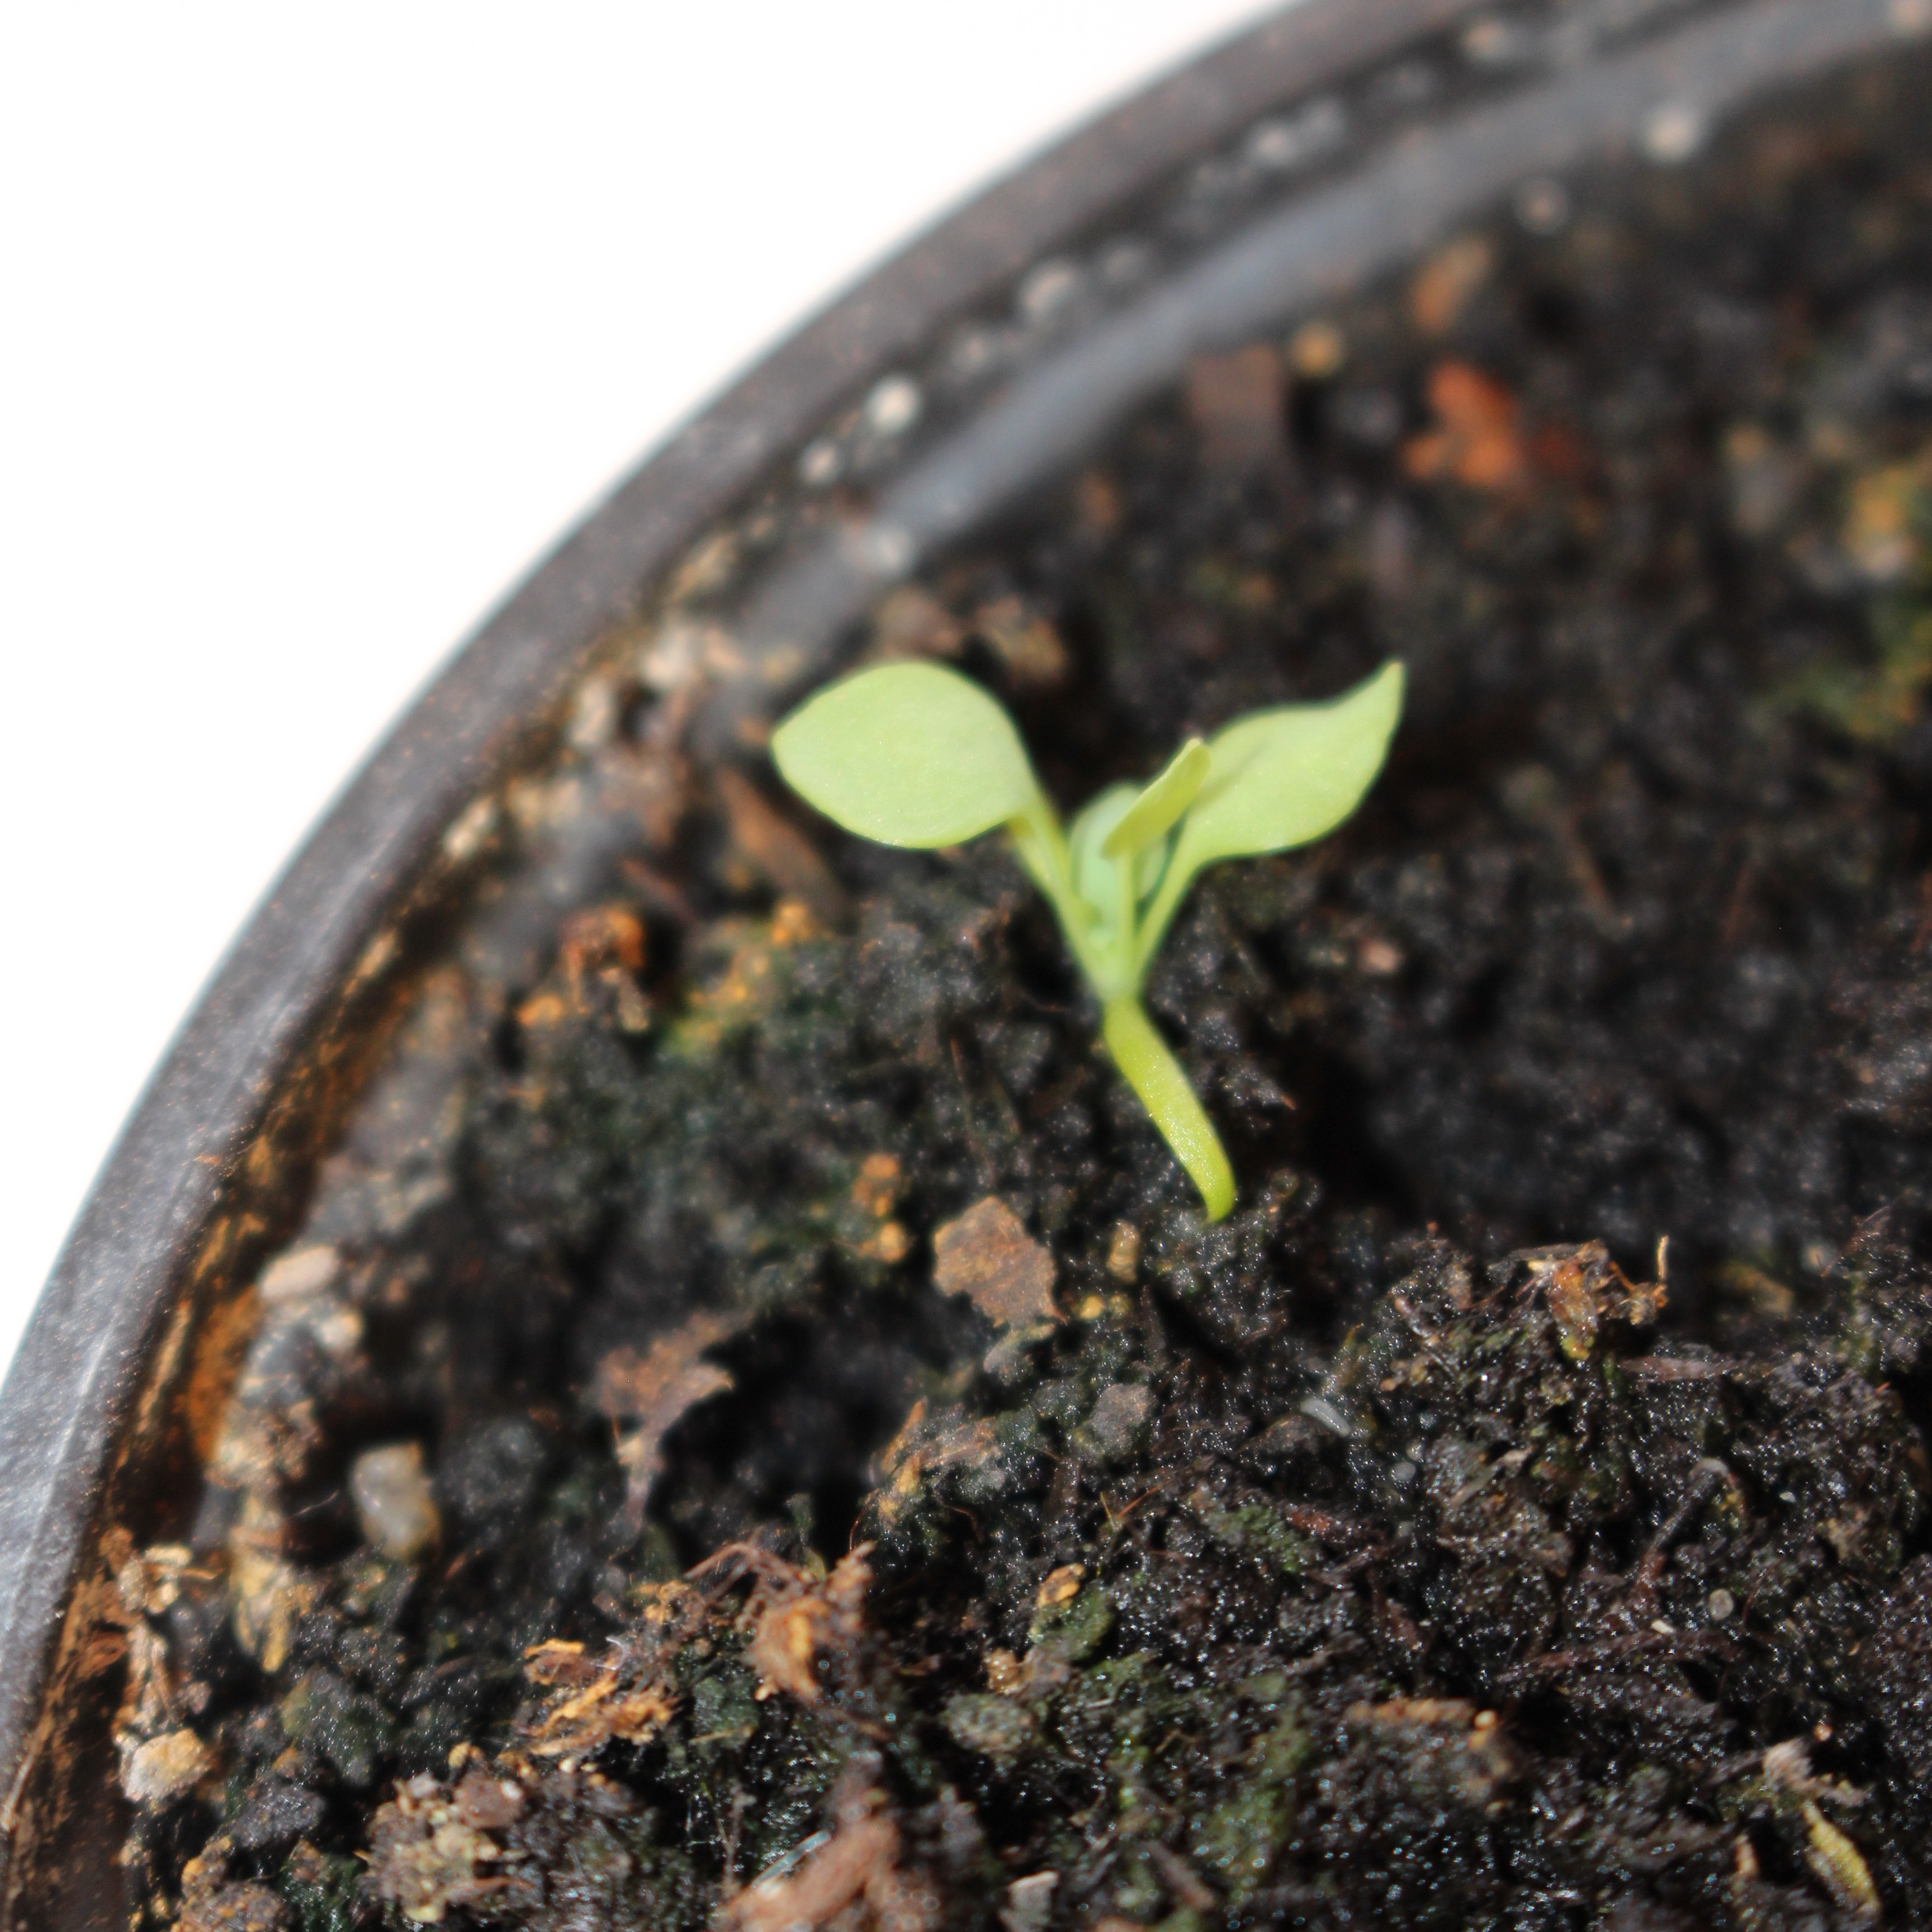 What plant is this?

Papaver rhoeas
